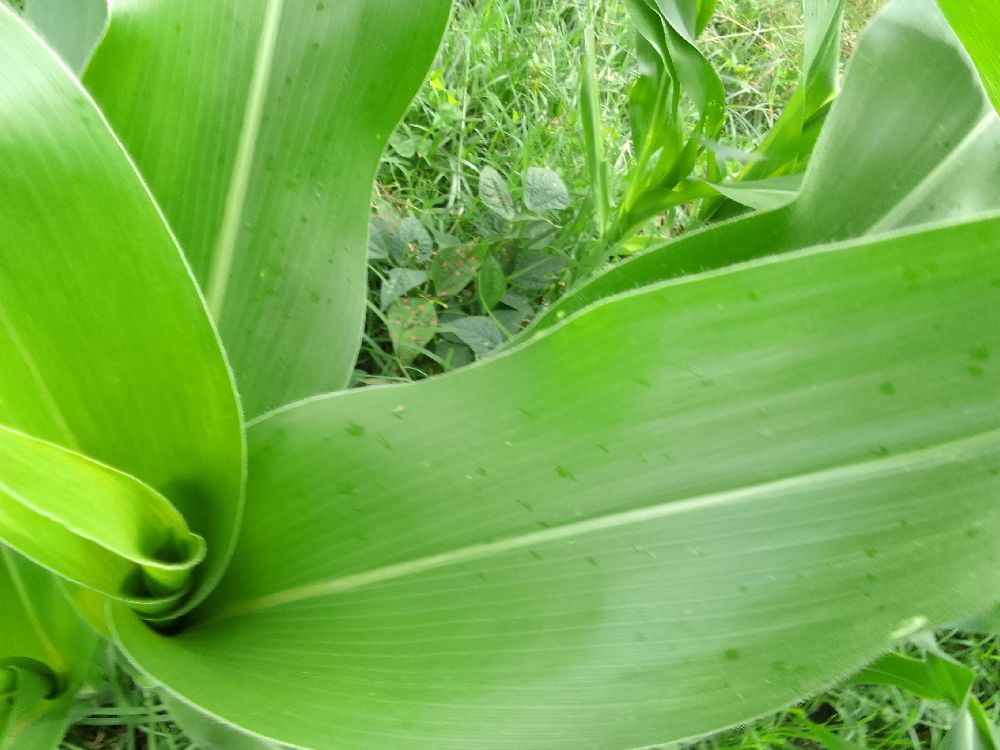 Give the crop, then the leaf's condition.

maize, healthy
